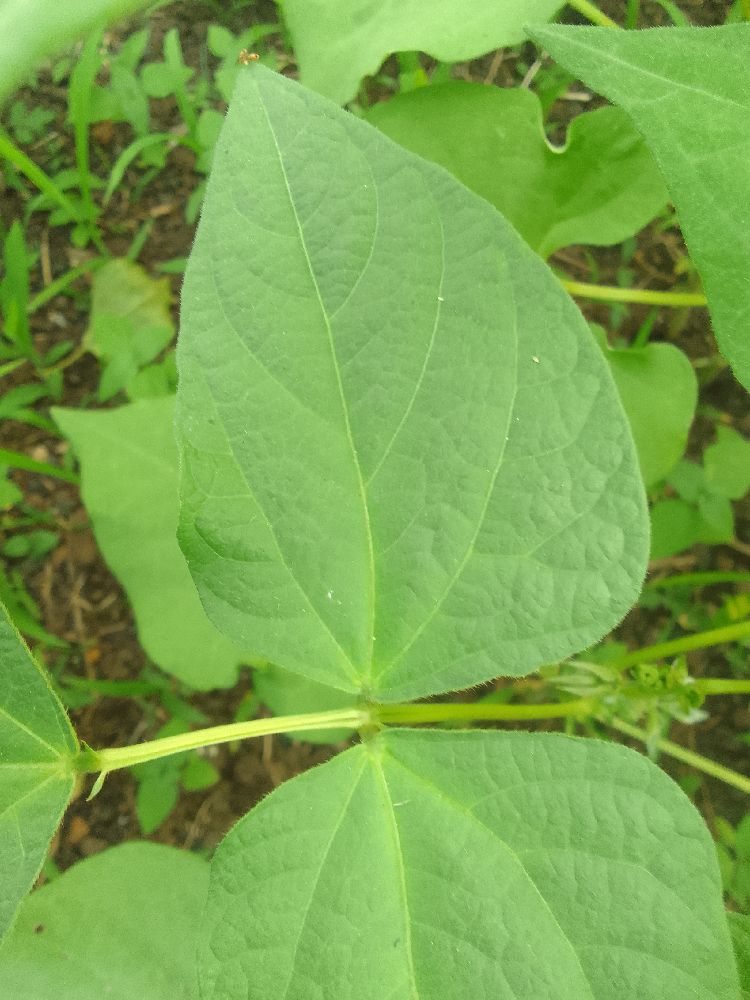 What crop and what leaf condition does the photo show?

common bean, healthy
